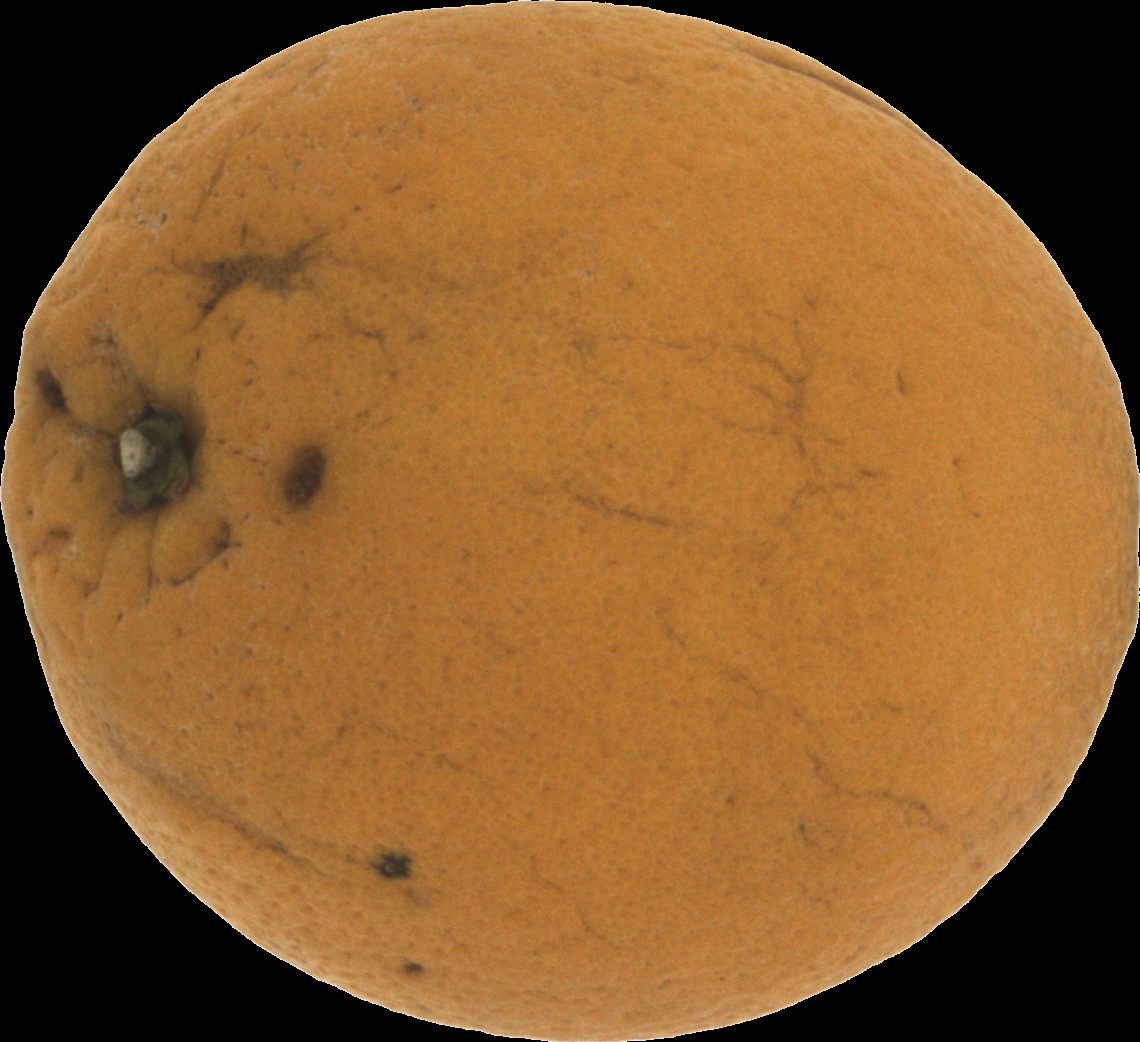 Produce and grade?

orange, bad
